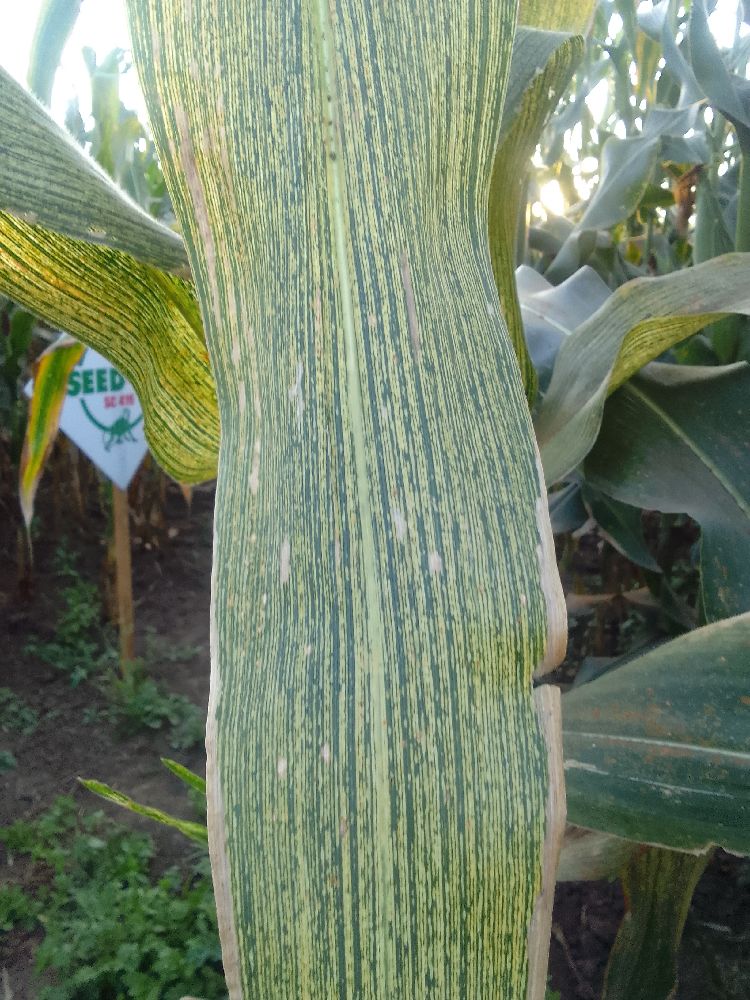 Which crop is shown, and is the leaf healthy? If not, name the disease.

maize, maize streak virus
